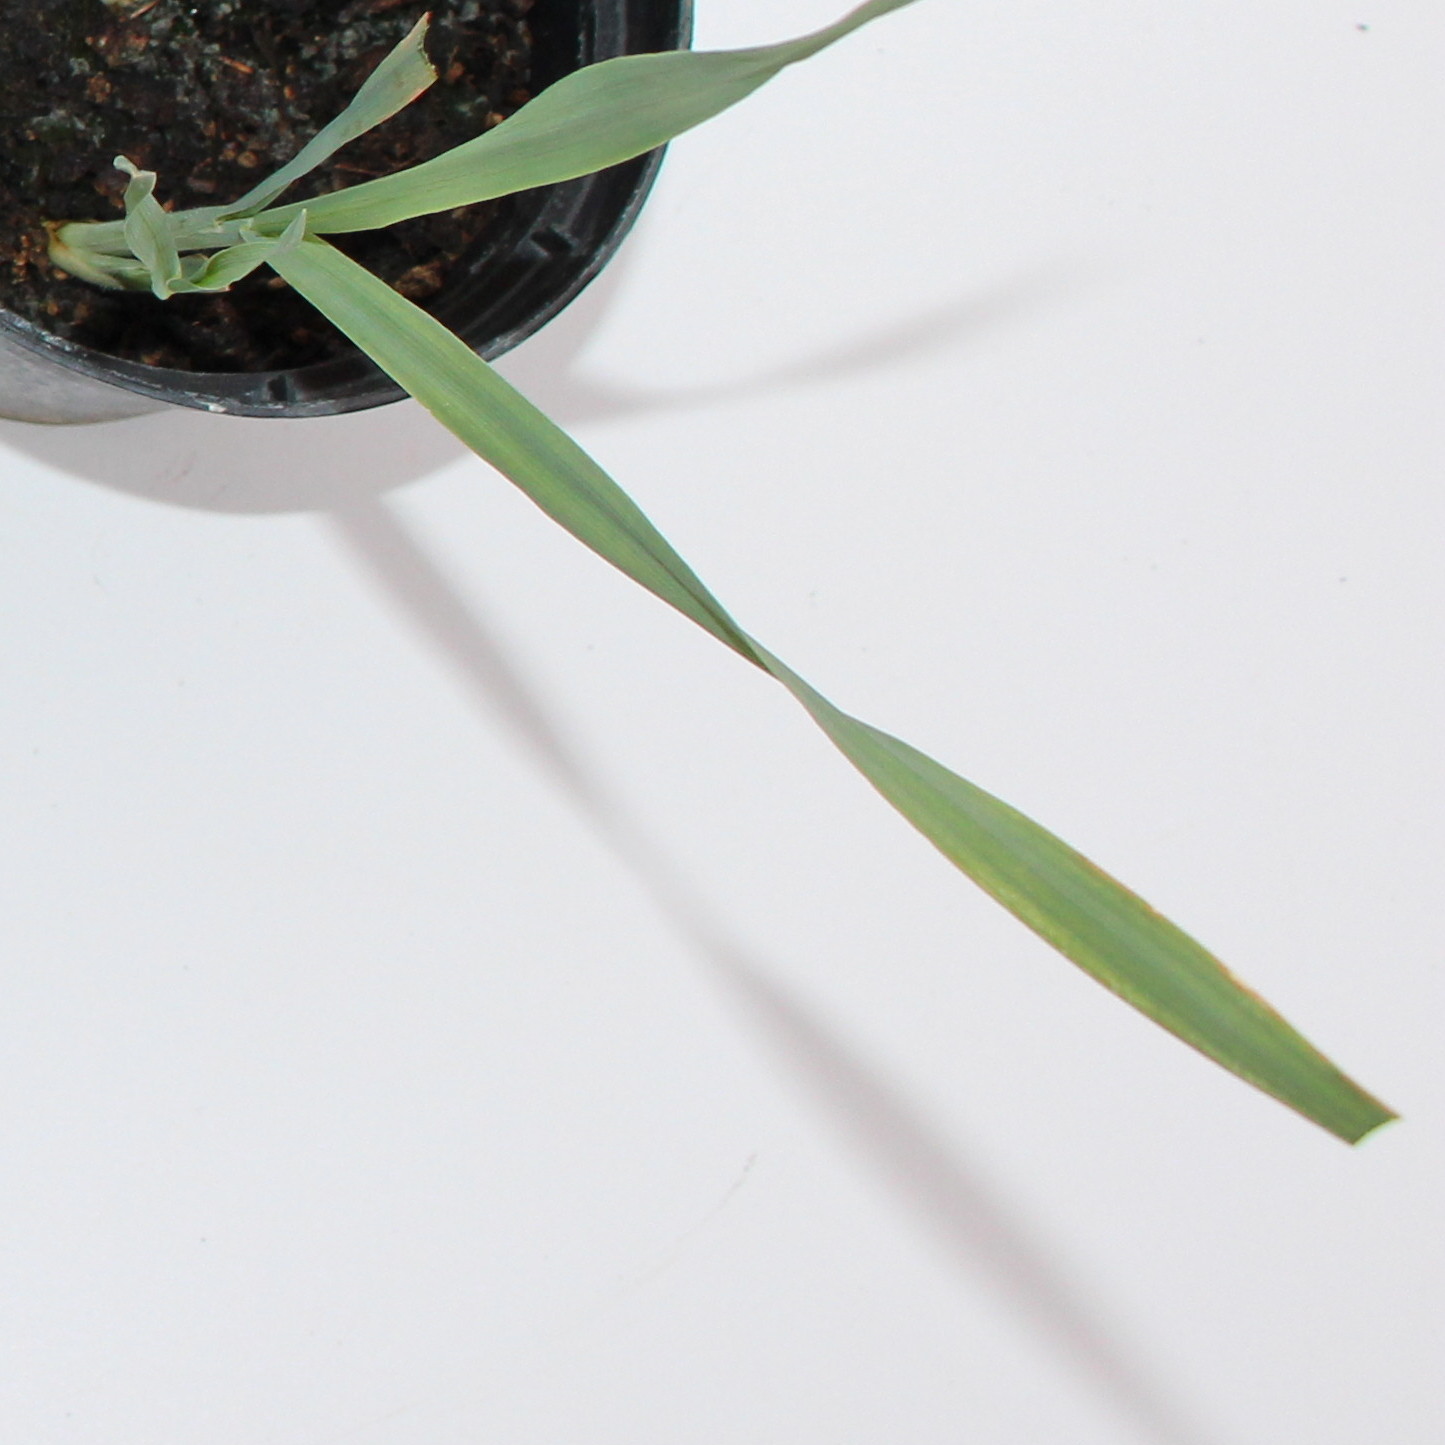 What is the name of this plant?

Avena sterilis
